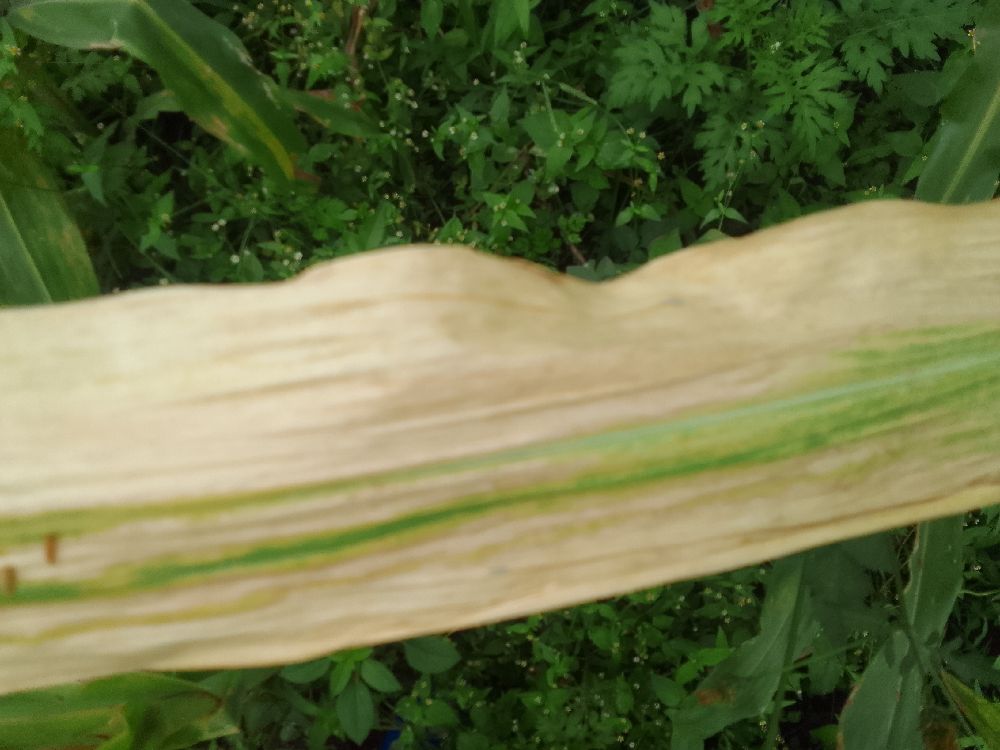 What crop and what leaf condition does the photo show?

maize, maize lethal necrosis
